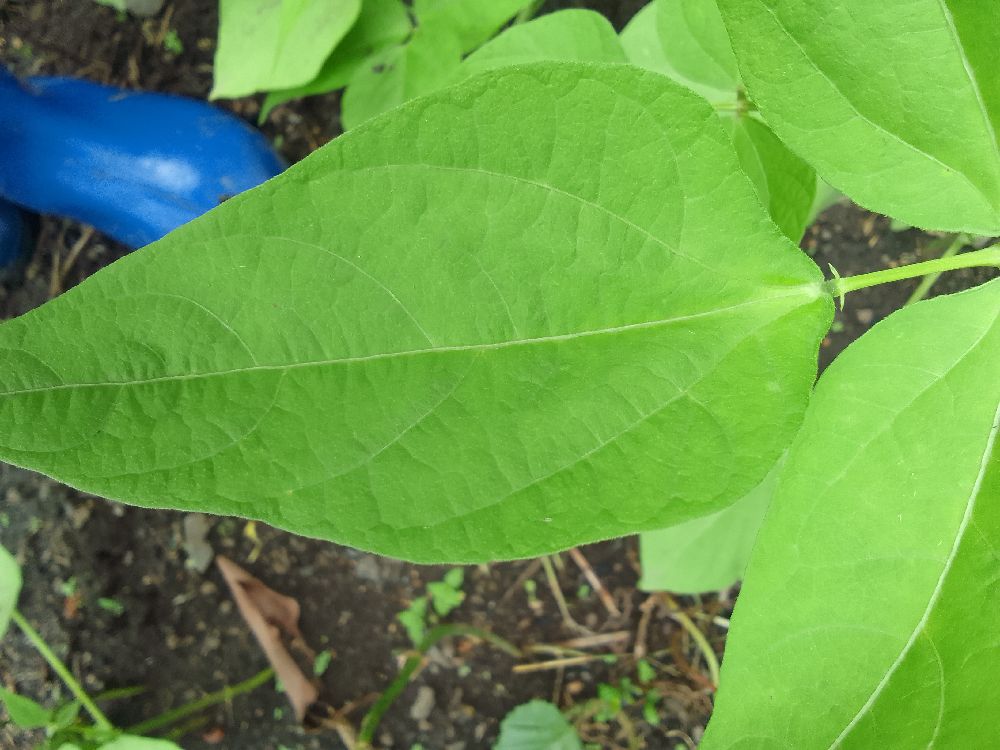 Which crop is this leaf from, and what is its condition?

common bean, healthy
